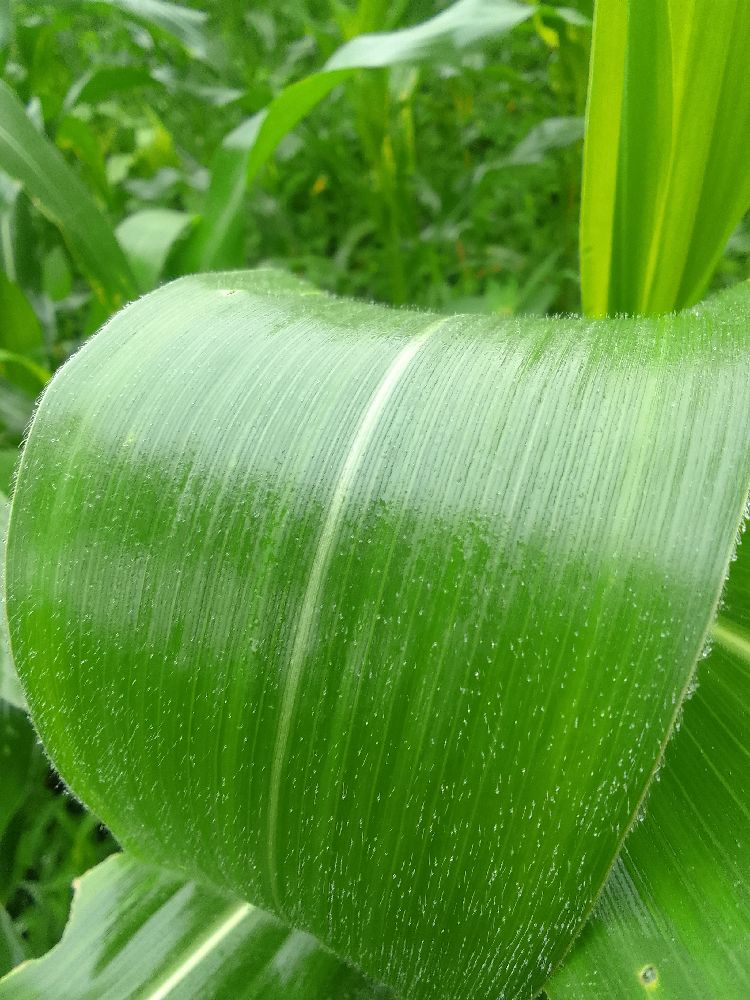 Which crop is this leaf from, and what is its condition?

maize, healthy
